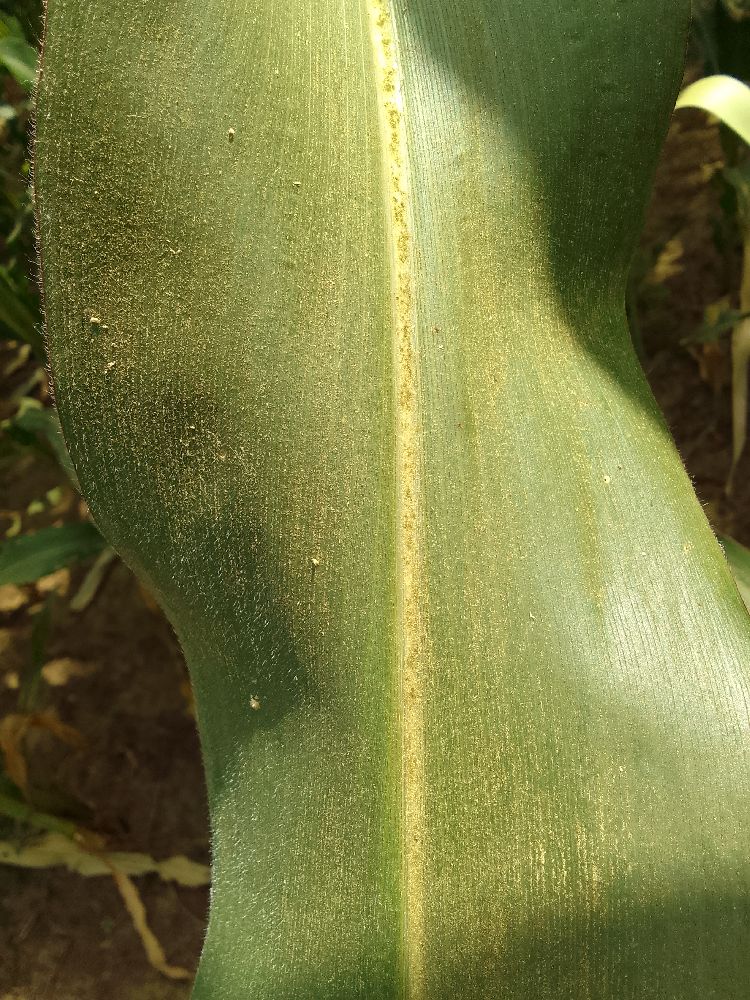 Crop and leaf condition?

maize, healthy
